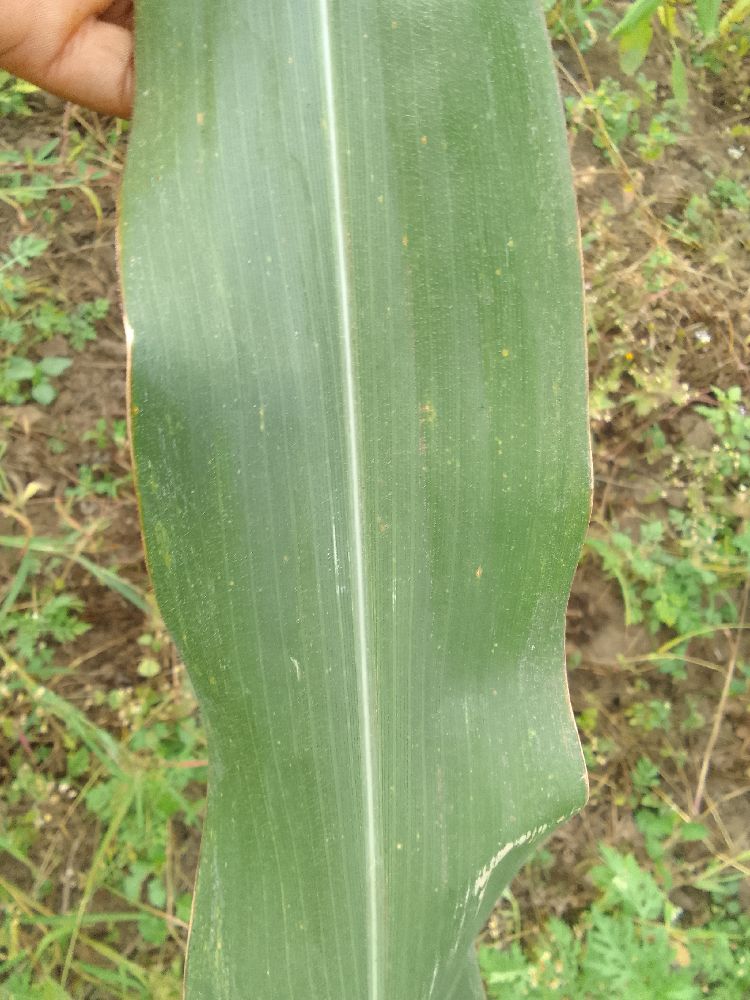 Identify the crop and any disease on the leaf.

maize, healthy
